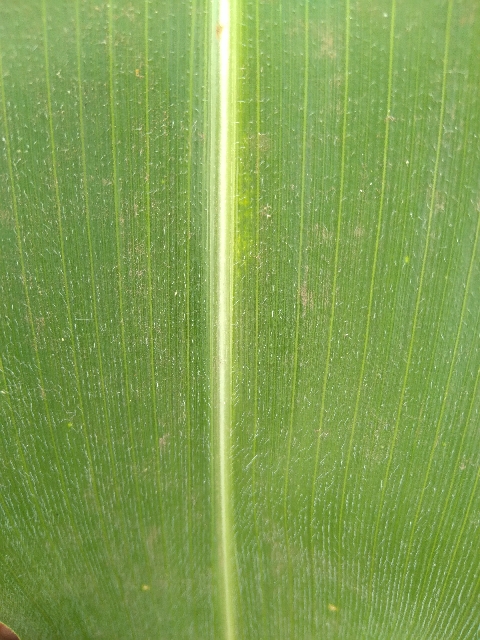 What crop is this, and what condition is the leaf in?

maize, healthy
